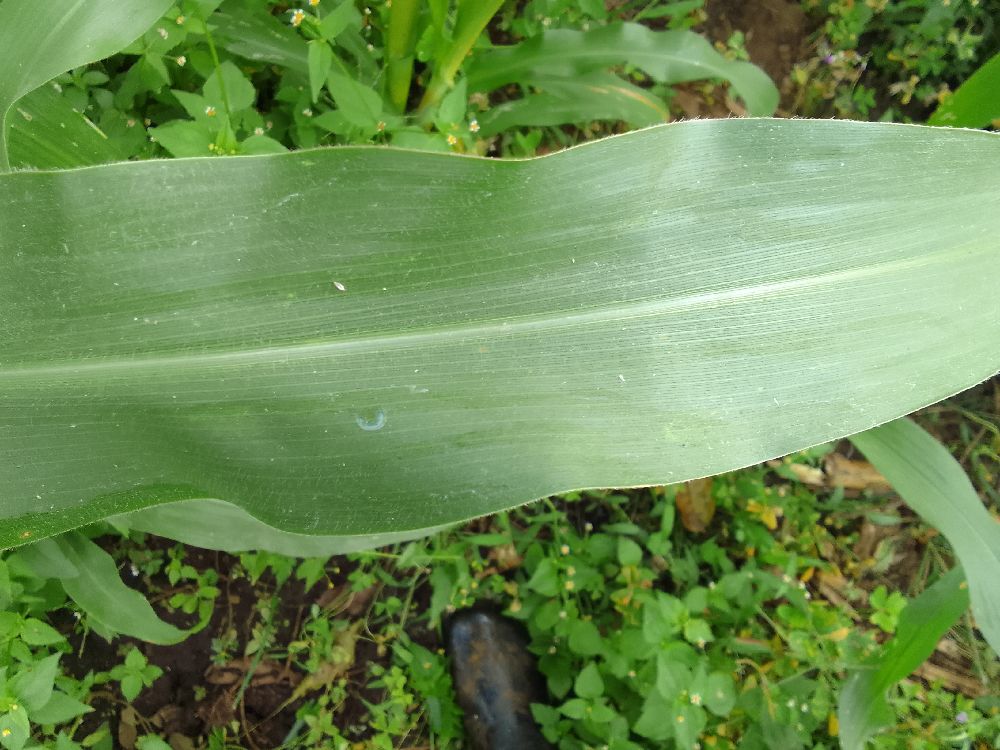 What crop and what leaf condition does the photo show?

maize, healthy
